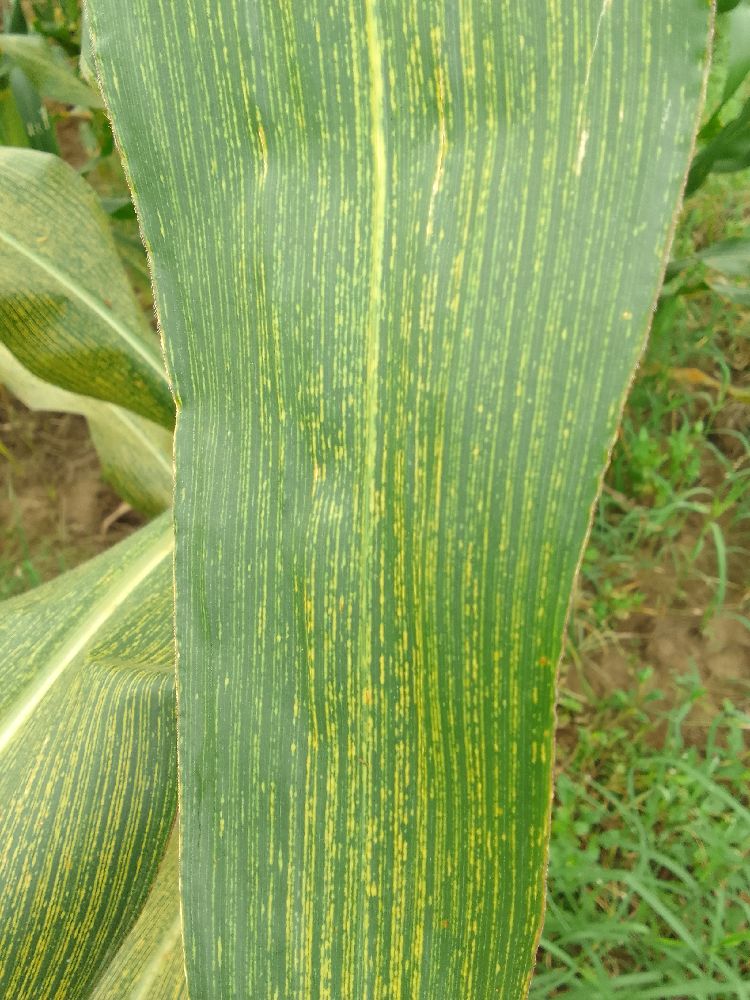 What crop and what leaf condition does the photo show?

maize, maize streak virus
